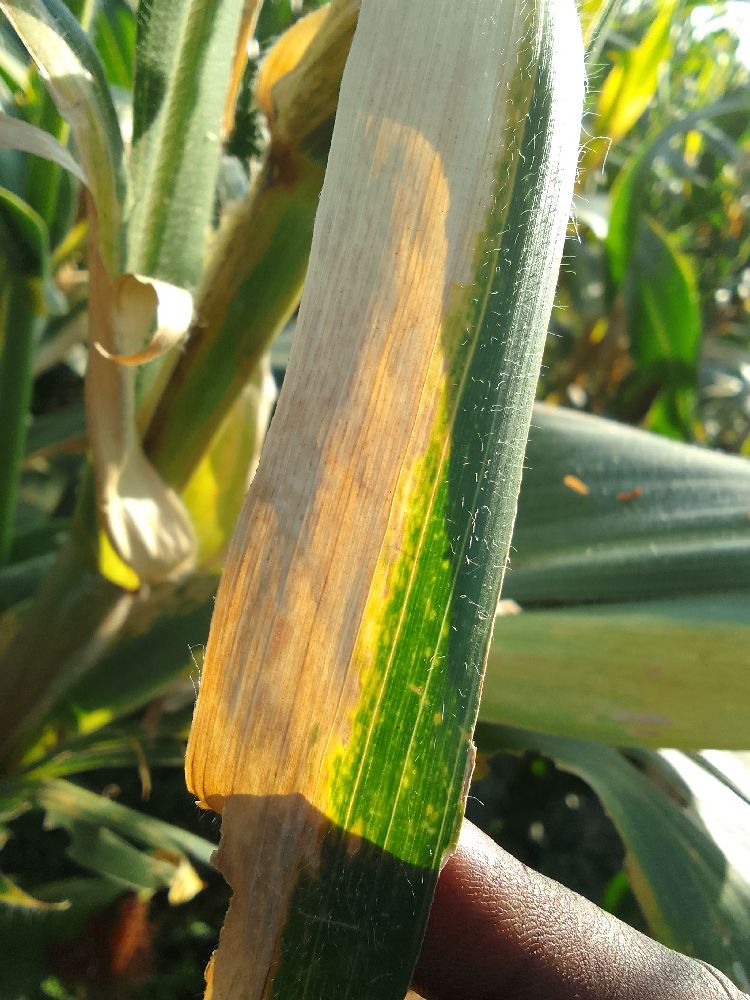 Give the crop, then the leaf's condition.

maize, maize lethal necrosis
